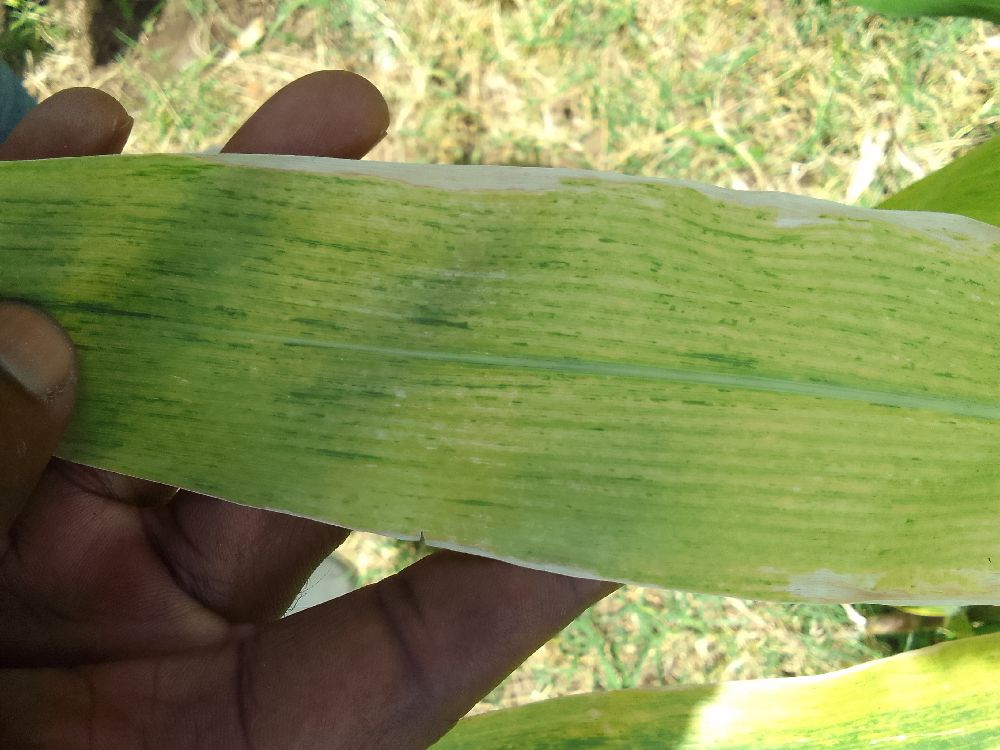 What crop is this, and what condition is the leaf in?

maize, maize lethal necrosis
